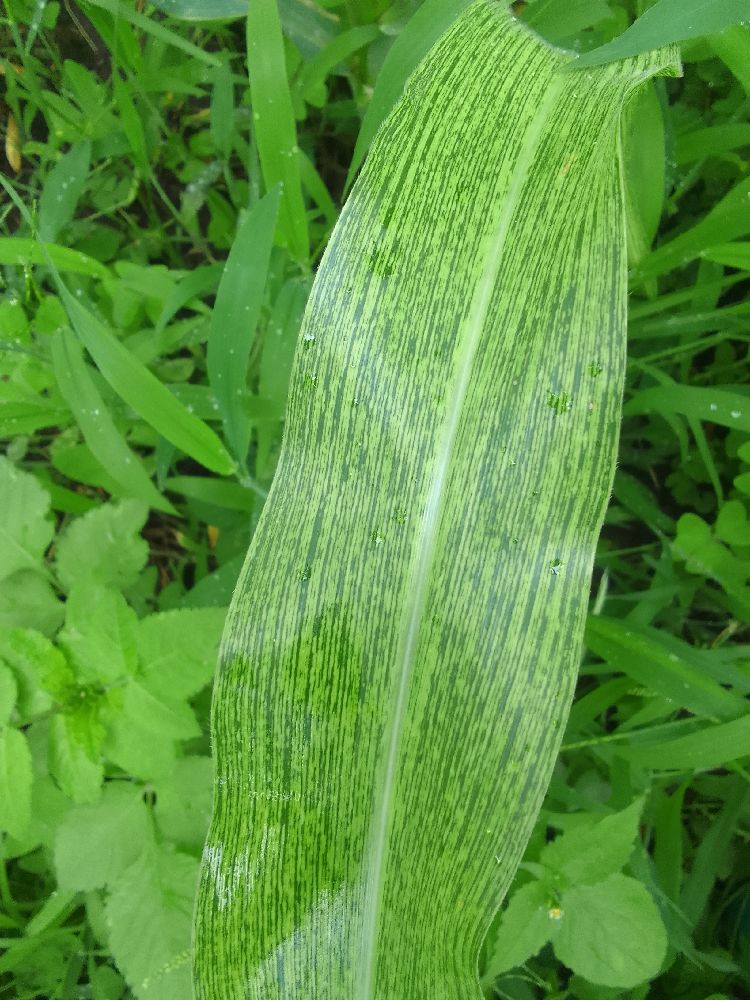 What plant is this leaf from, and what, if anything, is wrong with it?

maize, maize streak virus
